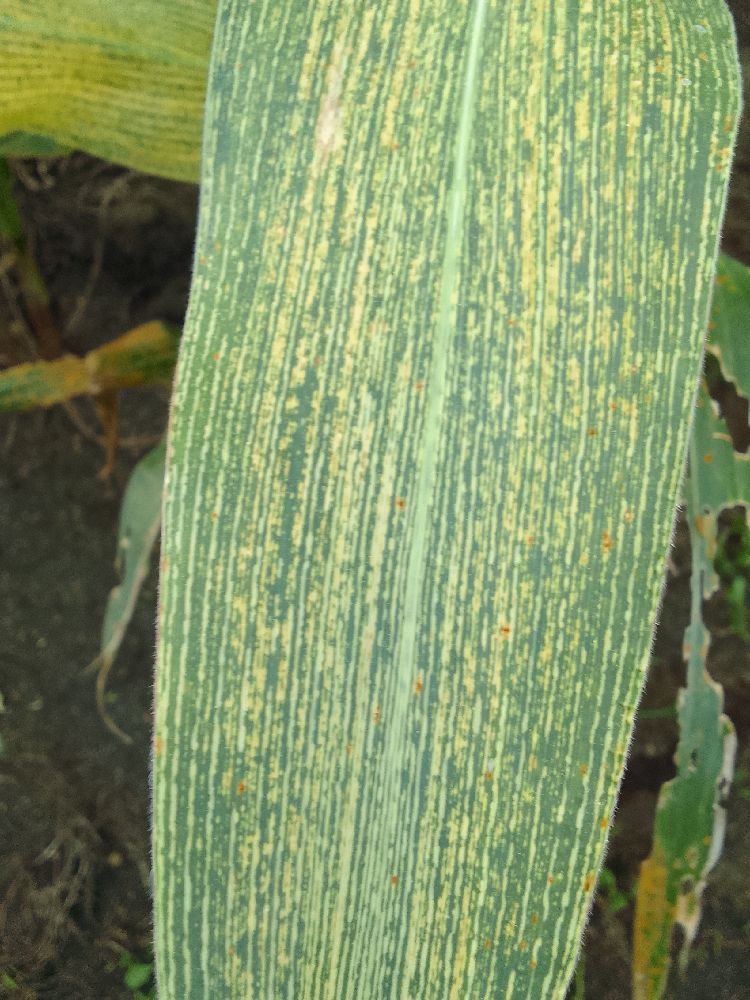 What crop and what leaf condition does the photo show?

maize, maize streak virus
